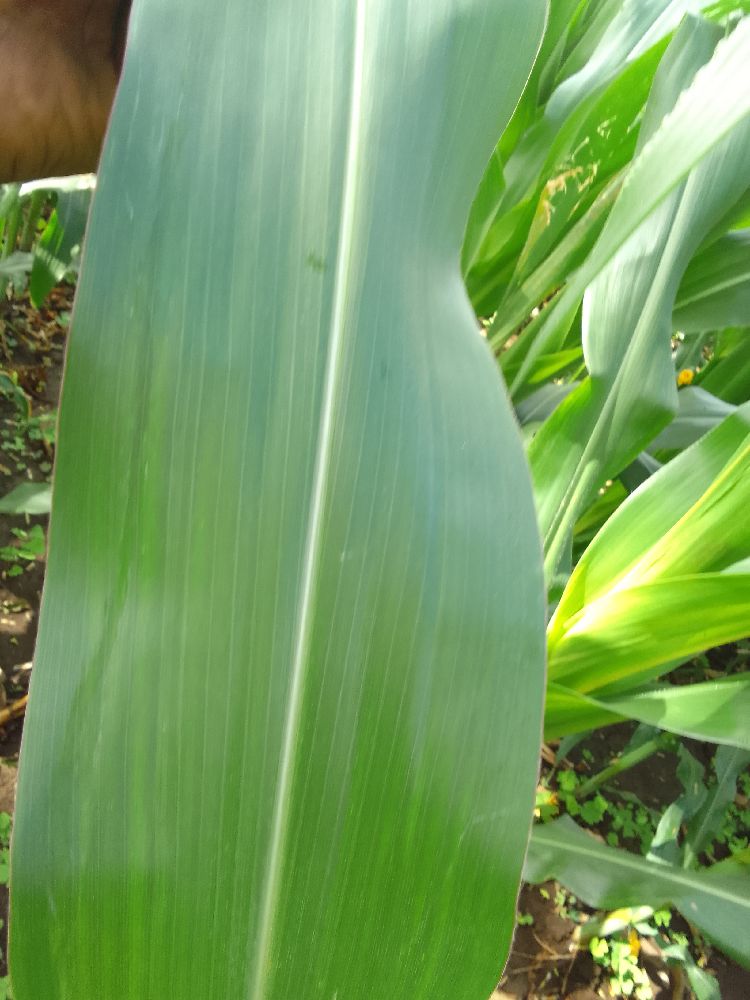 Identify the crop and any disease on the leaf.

maize, healthy
